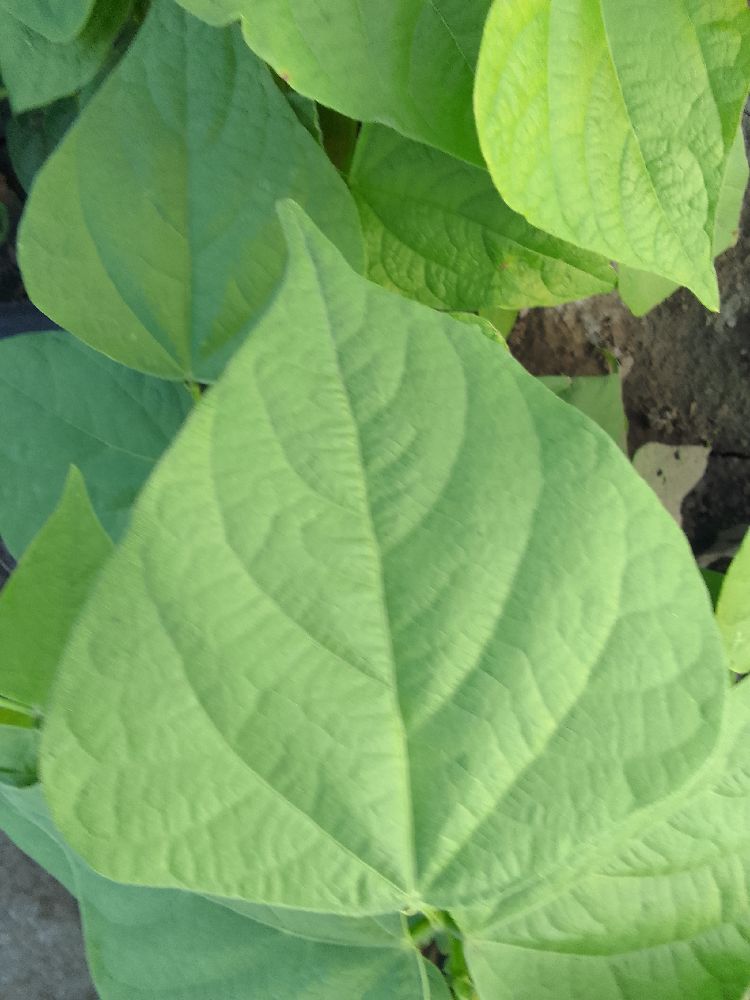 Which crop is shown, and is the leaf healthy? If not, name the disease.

common bean, healthy
